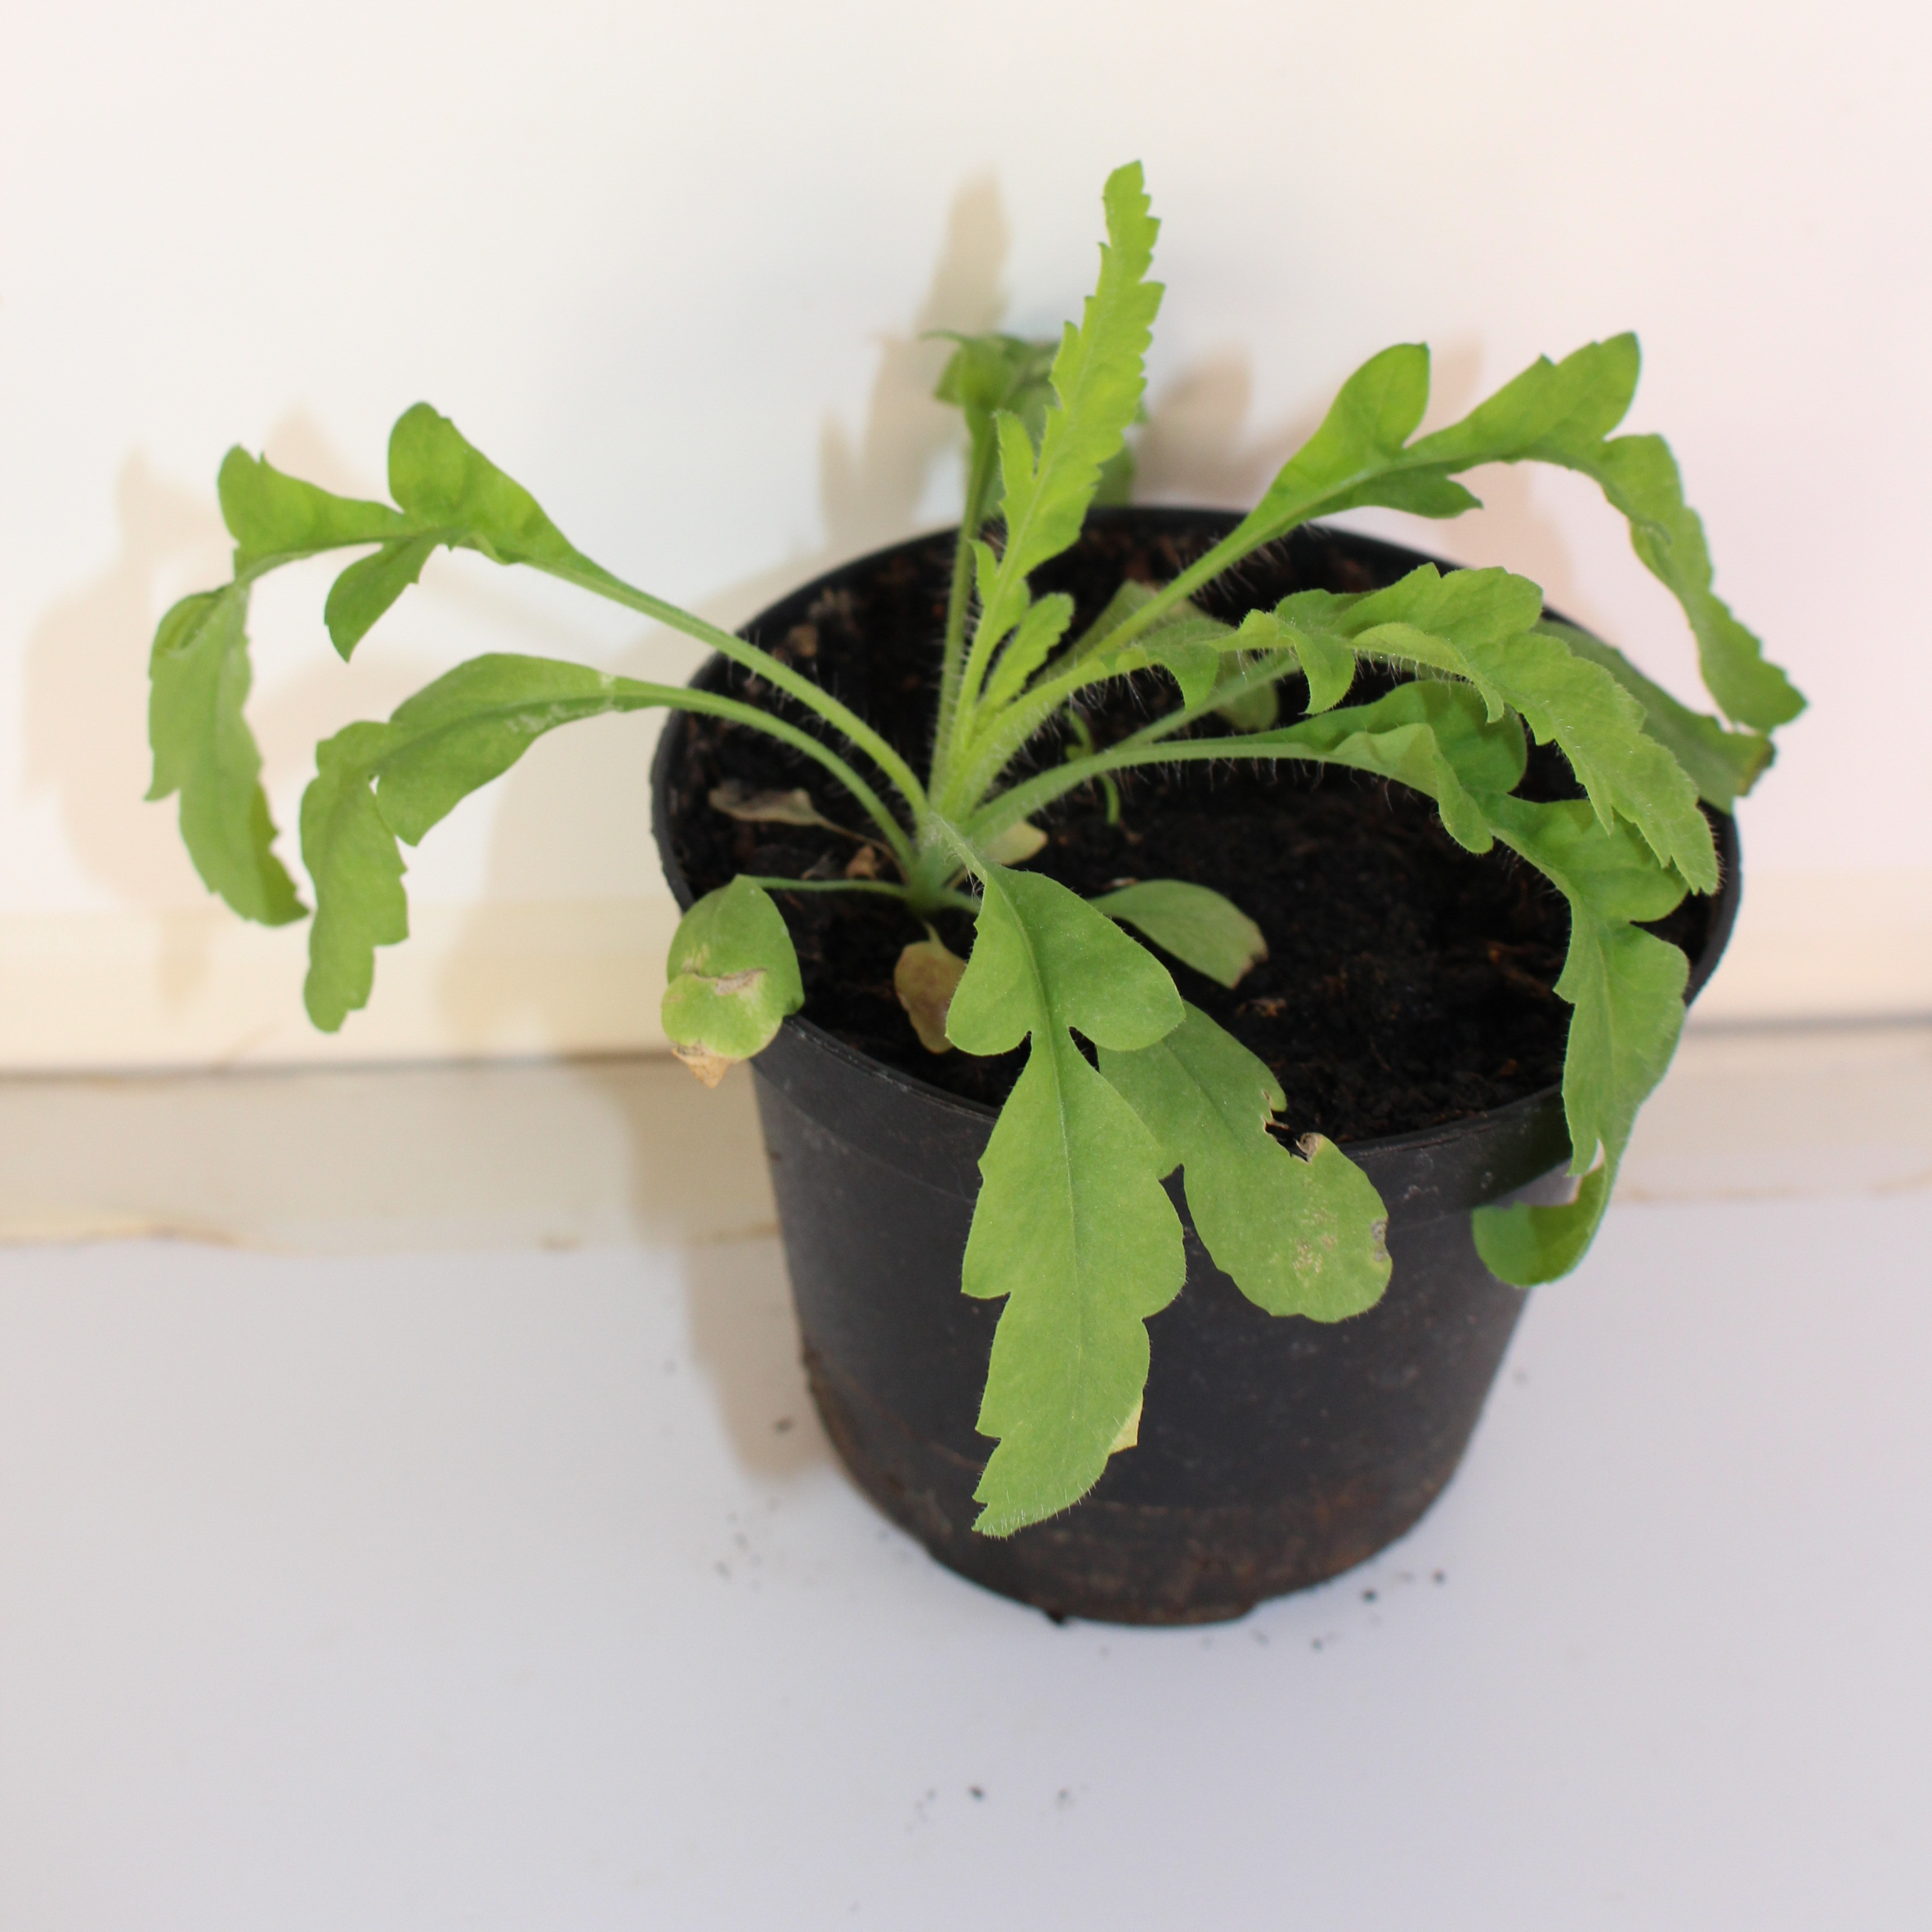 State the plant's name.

Papaver rhoeas
